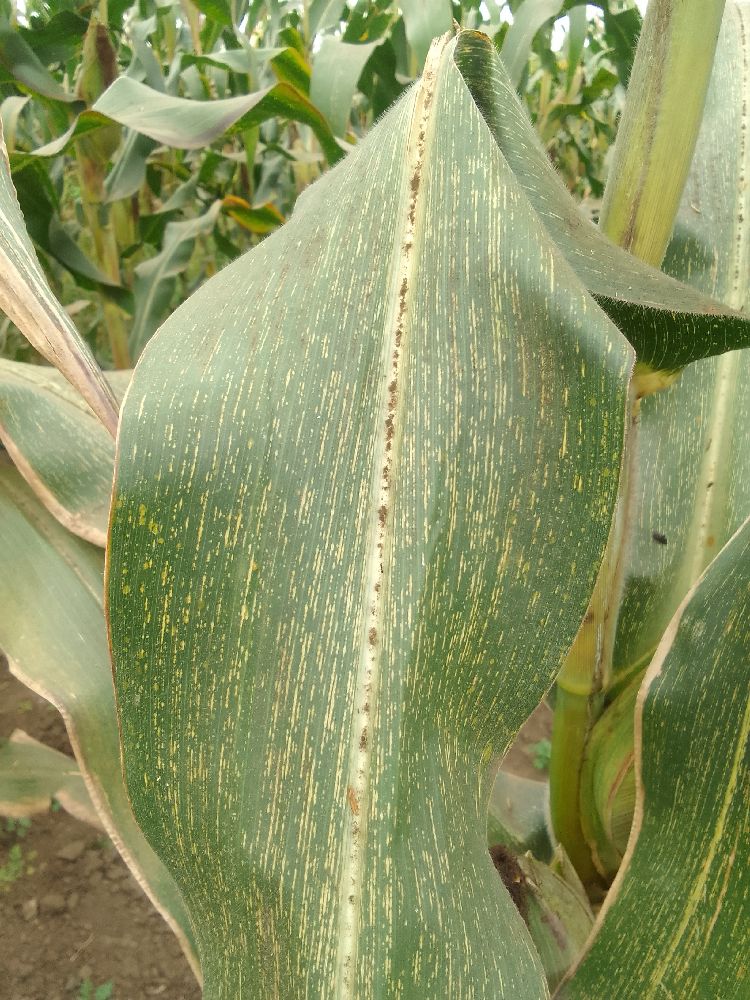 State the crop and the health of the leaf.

maize, maize streak virus
